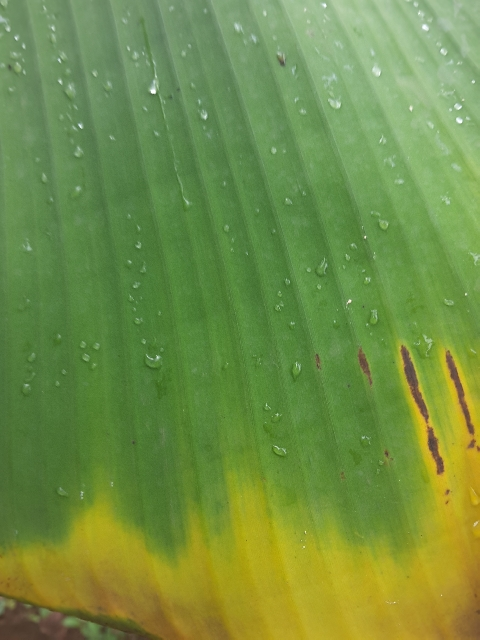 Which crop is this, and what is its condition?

banana, fusarium wilt race 1
